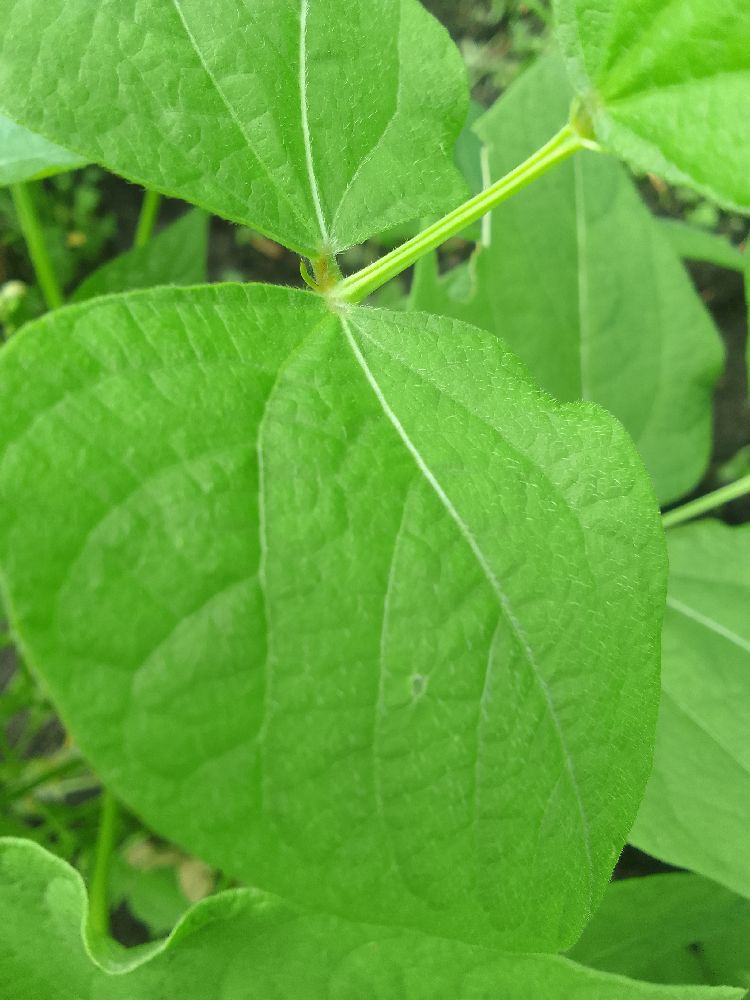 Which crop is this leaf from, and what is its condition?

common bean, healthy
